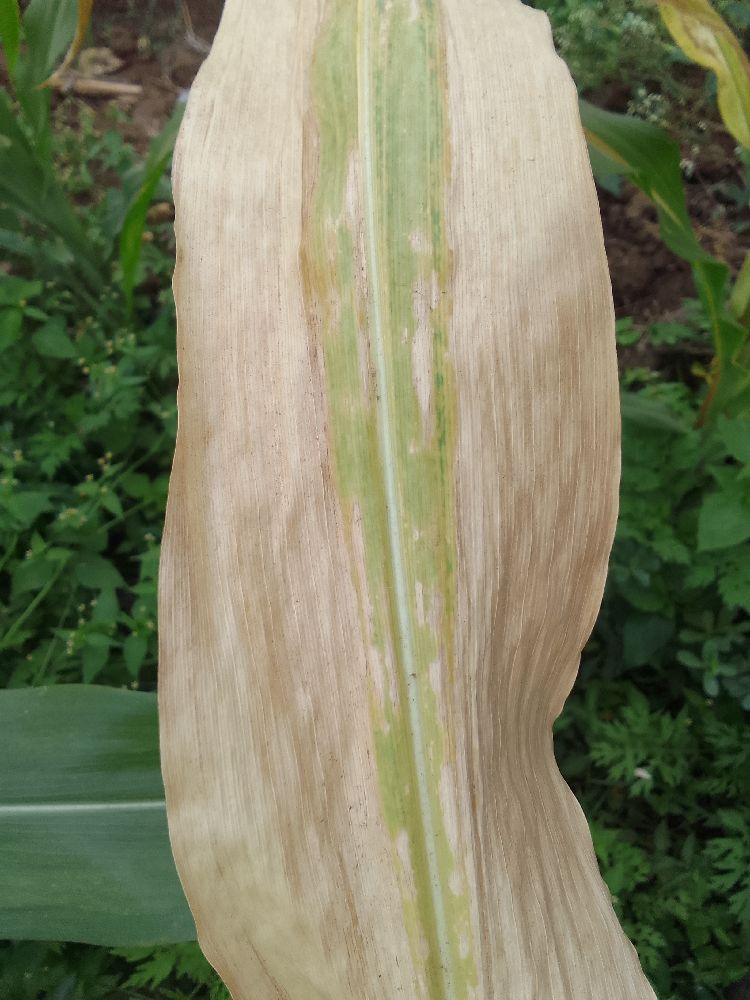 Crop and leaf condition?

maize, maize lethal necrosis
